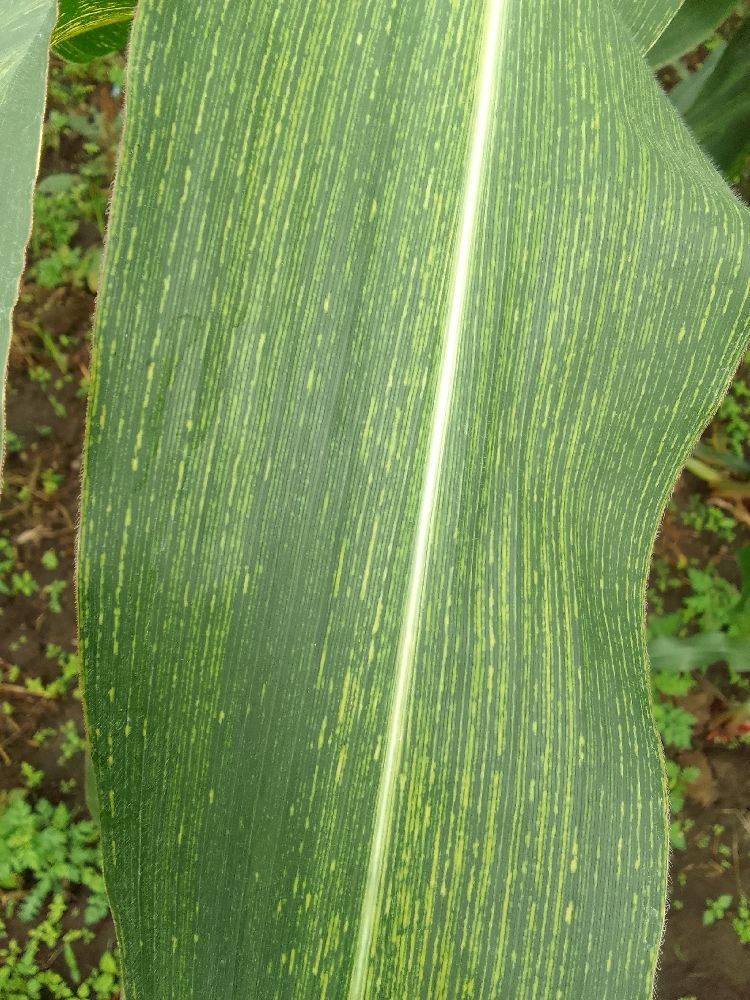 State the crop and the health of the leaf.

maize, maize streak virus
